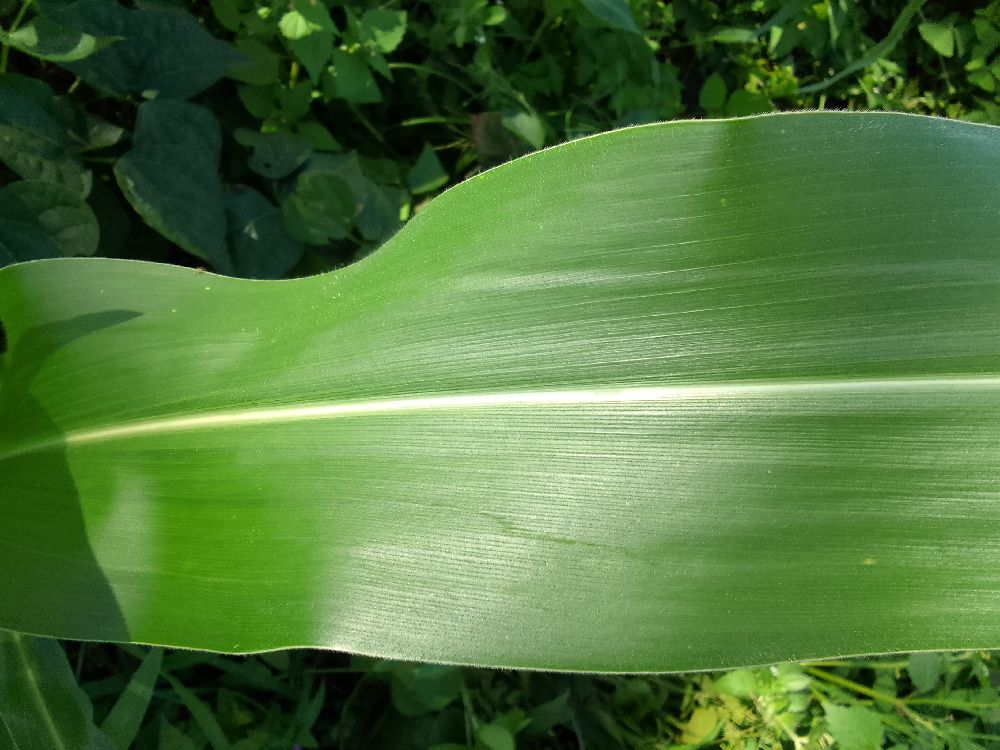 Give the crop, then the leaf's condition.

maize, healthy
